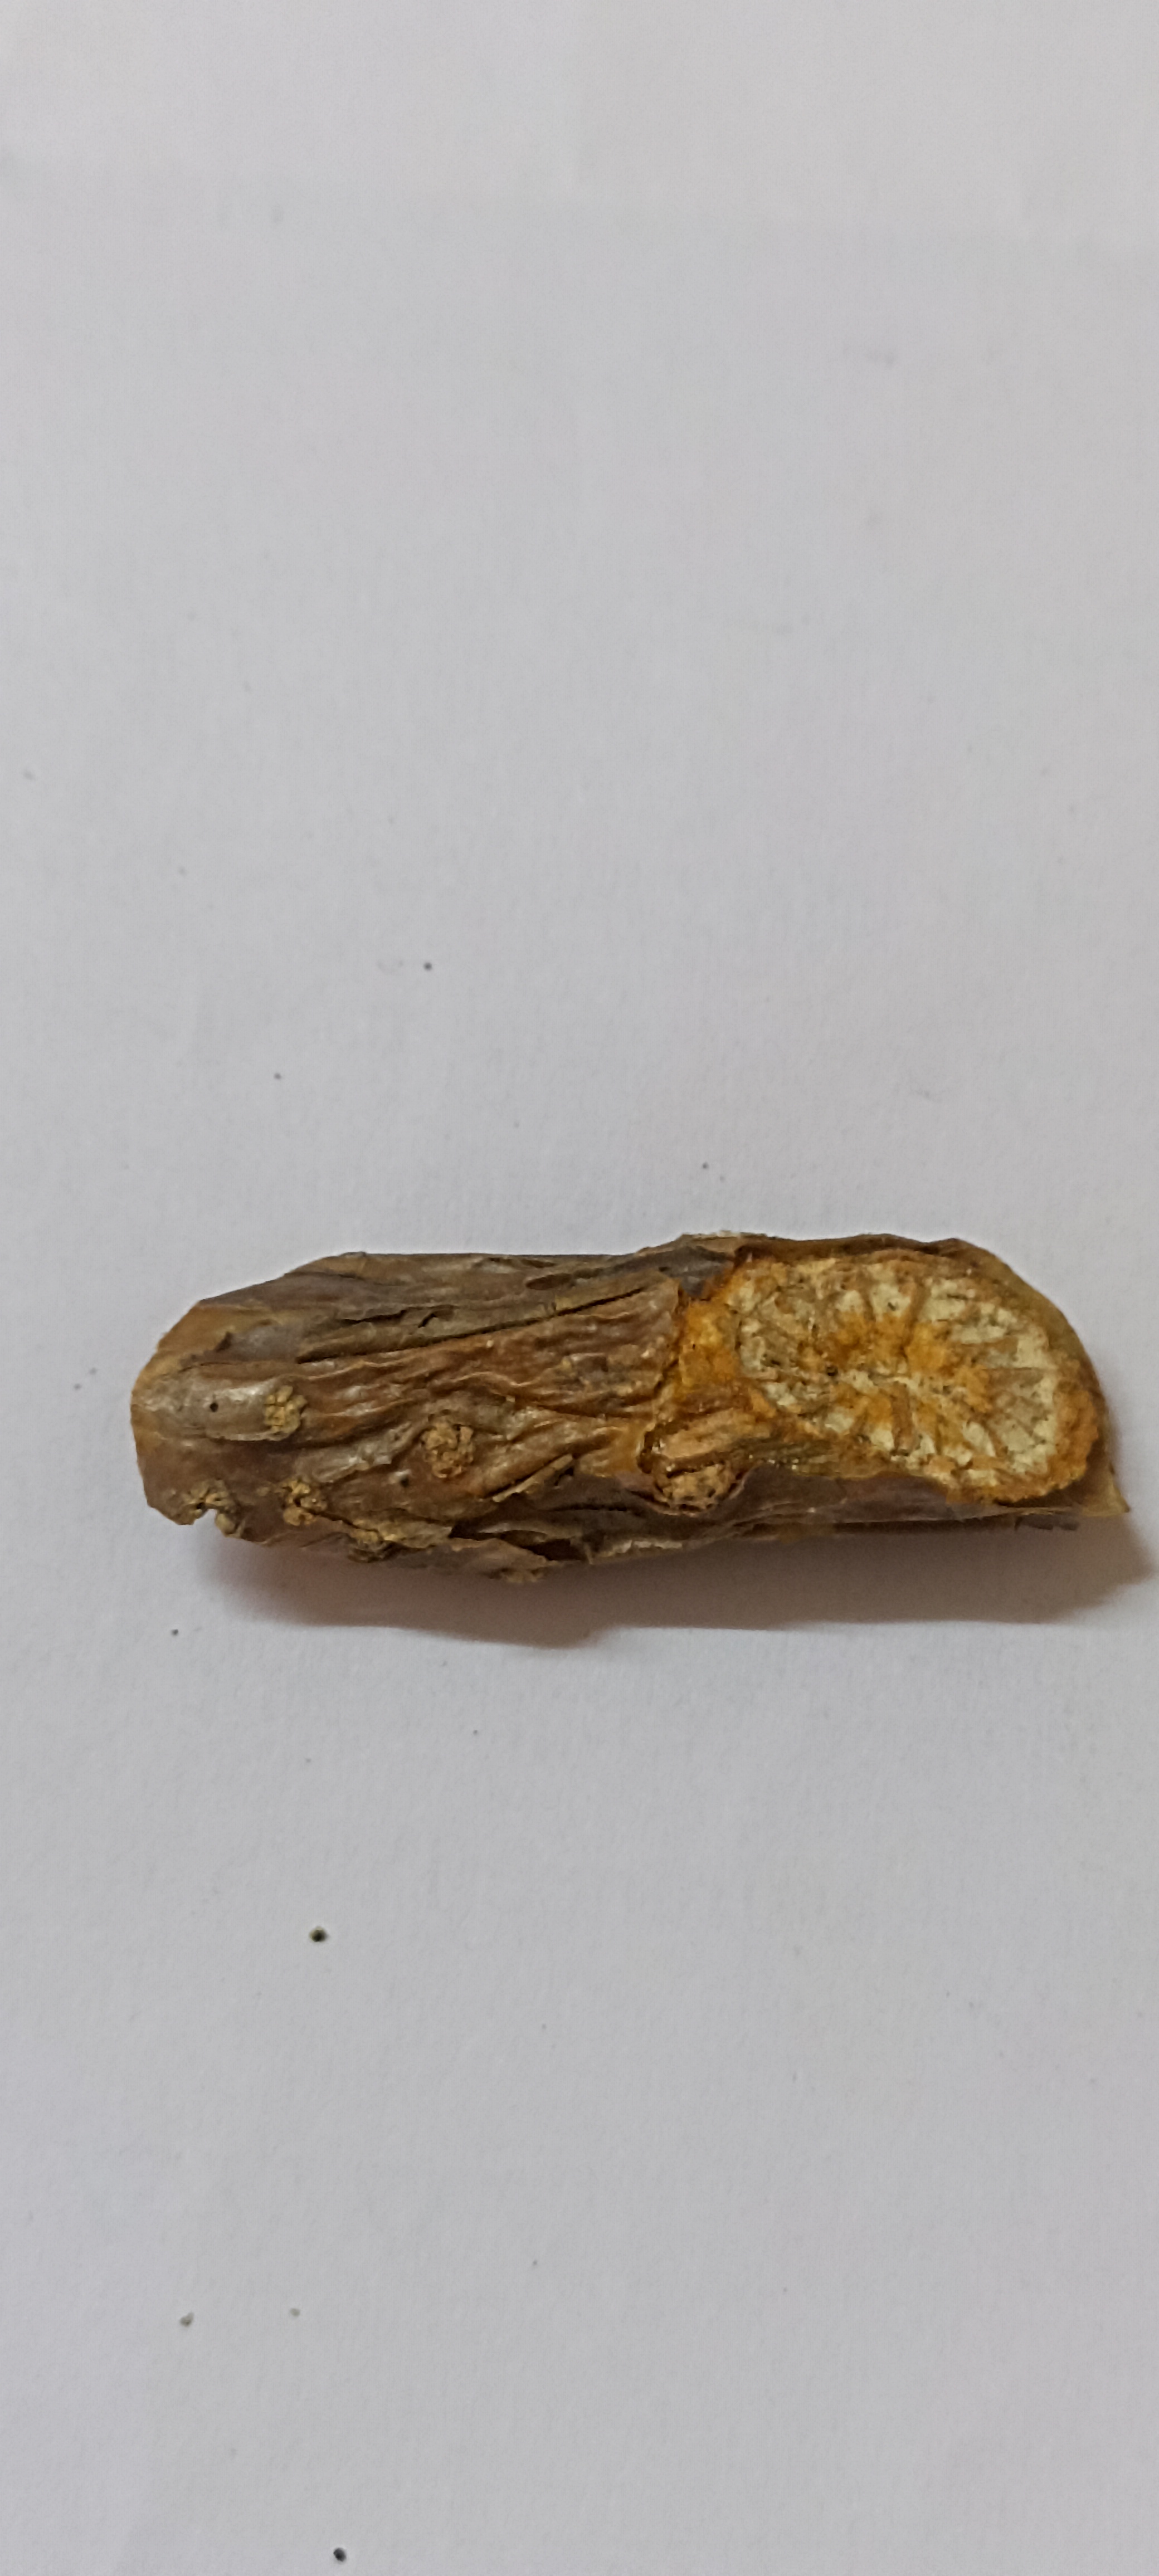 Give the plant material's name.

gulvel
